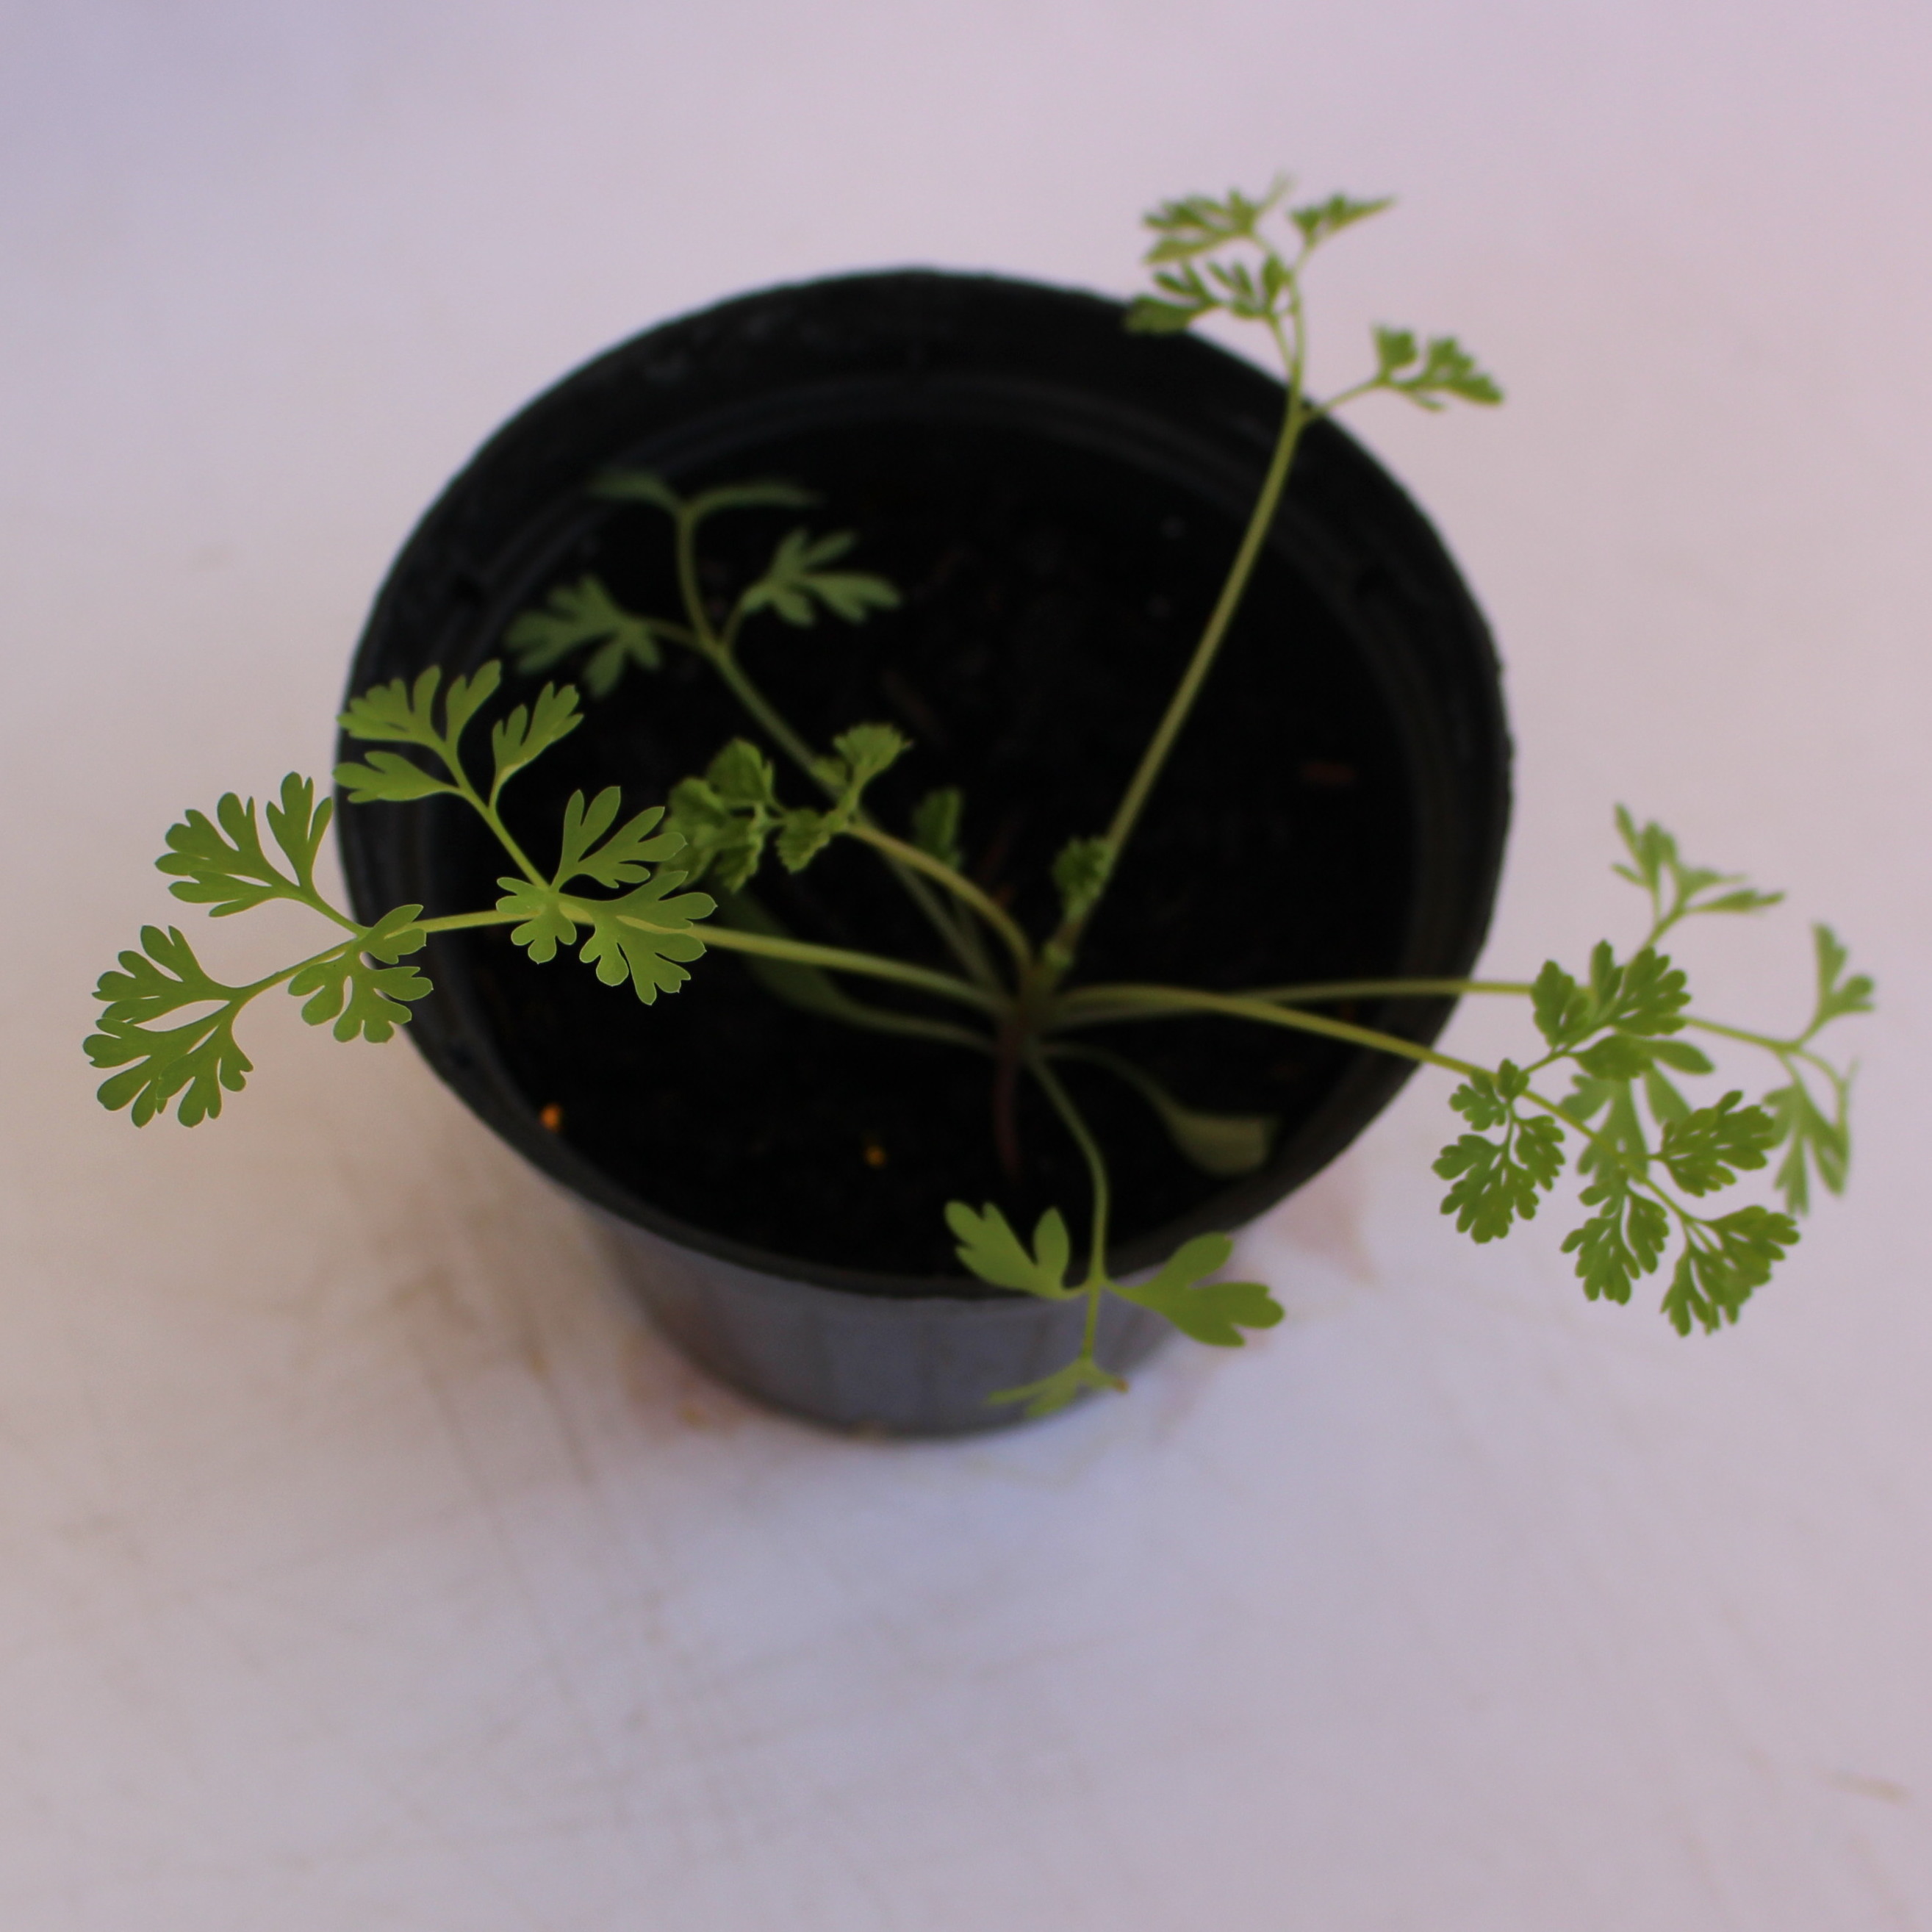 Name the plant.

Fumaria officinalis
